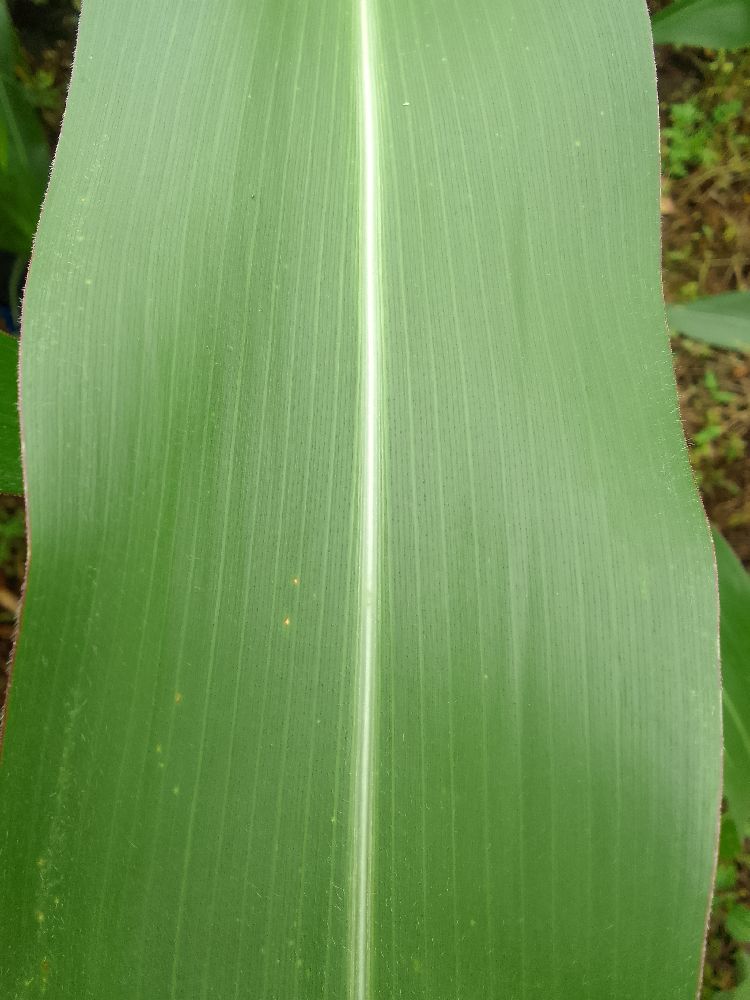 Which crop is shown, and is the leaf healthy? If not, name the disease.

maize, healthy
